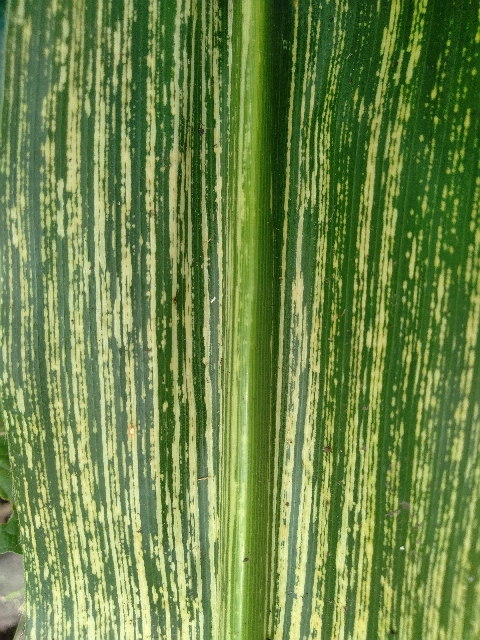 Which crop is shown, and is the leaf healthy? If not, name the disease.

maize, maize streak virus
